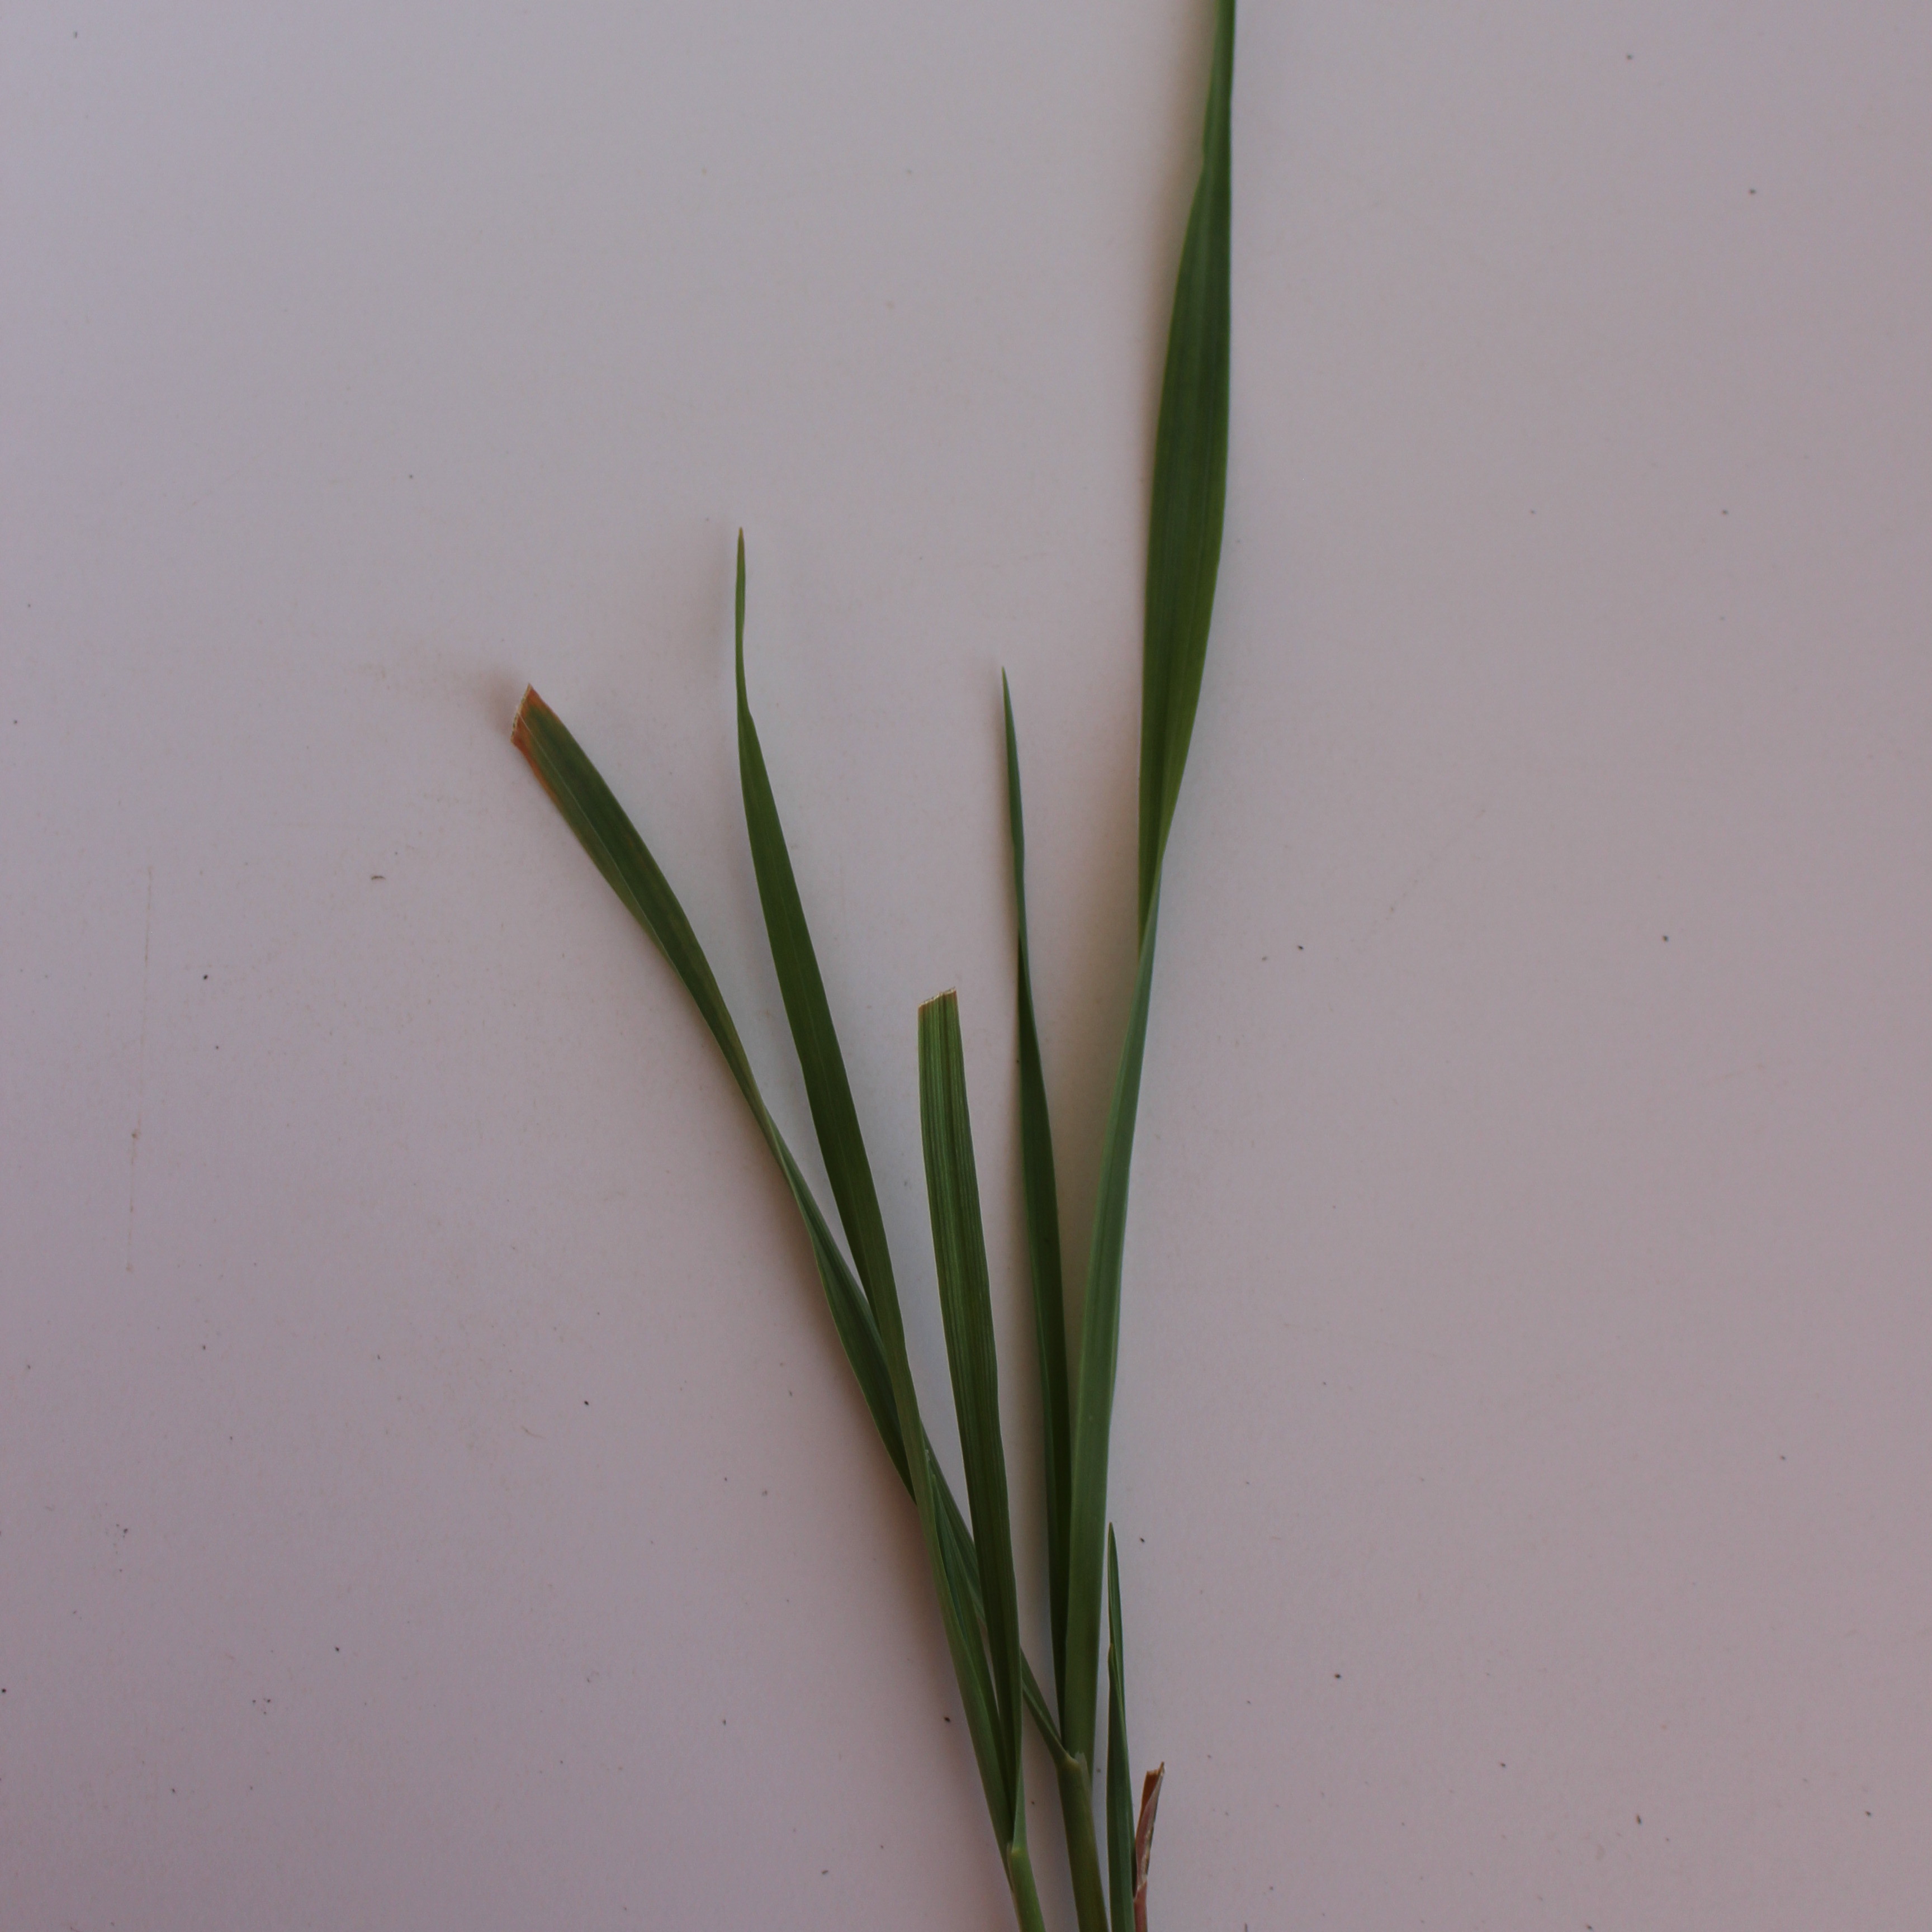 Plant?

Avena sterilis
